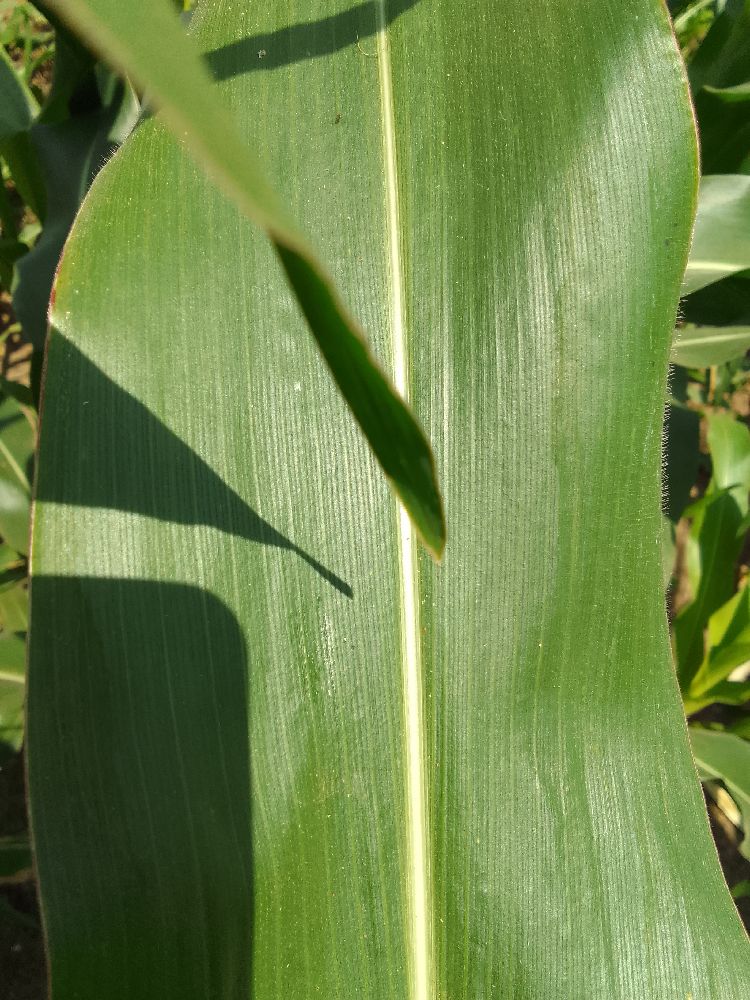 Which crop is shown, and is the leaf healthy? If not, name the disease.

maize, healthy
